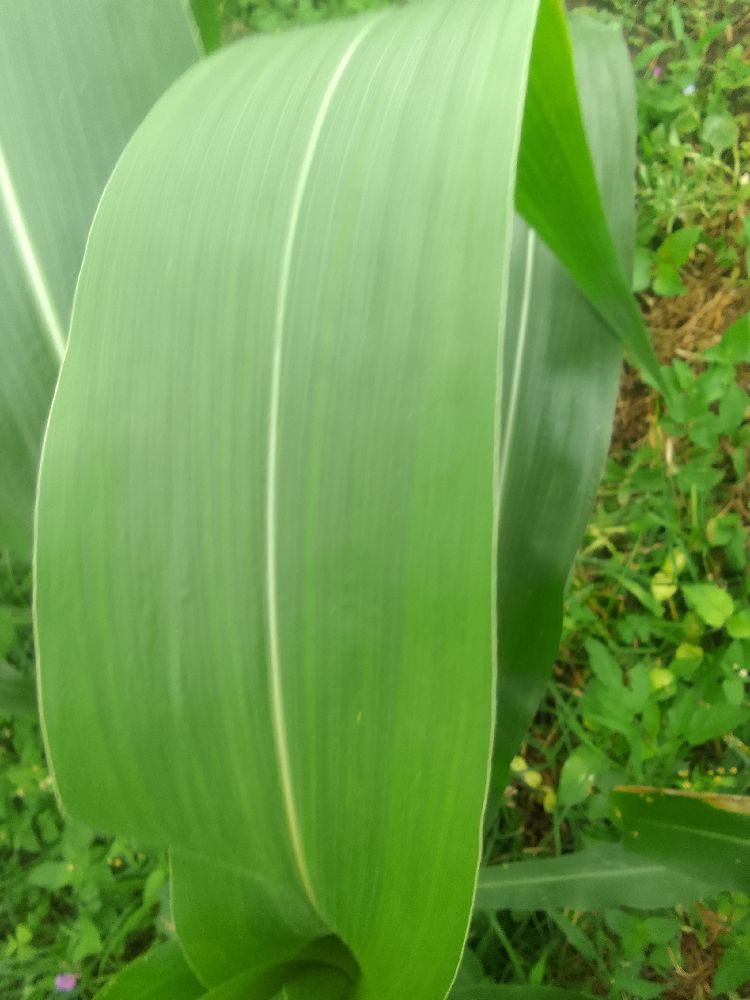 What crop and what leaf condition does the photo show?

maize, healthy
